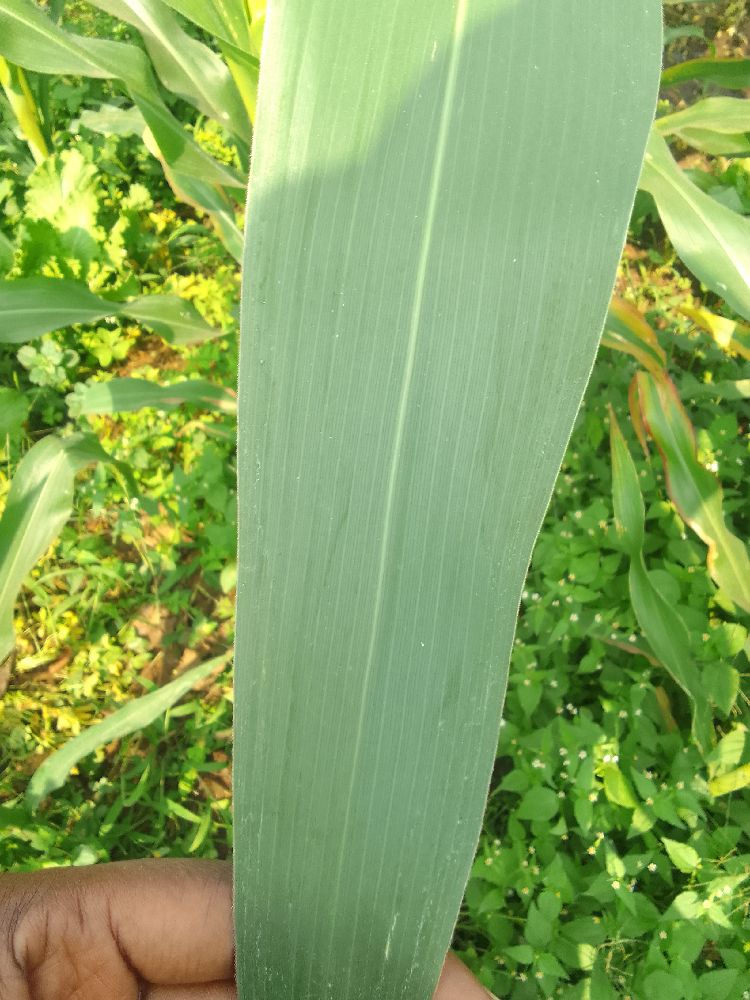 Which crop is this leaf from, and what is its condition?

maize, healthy
